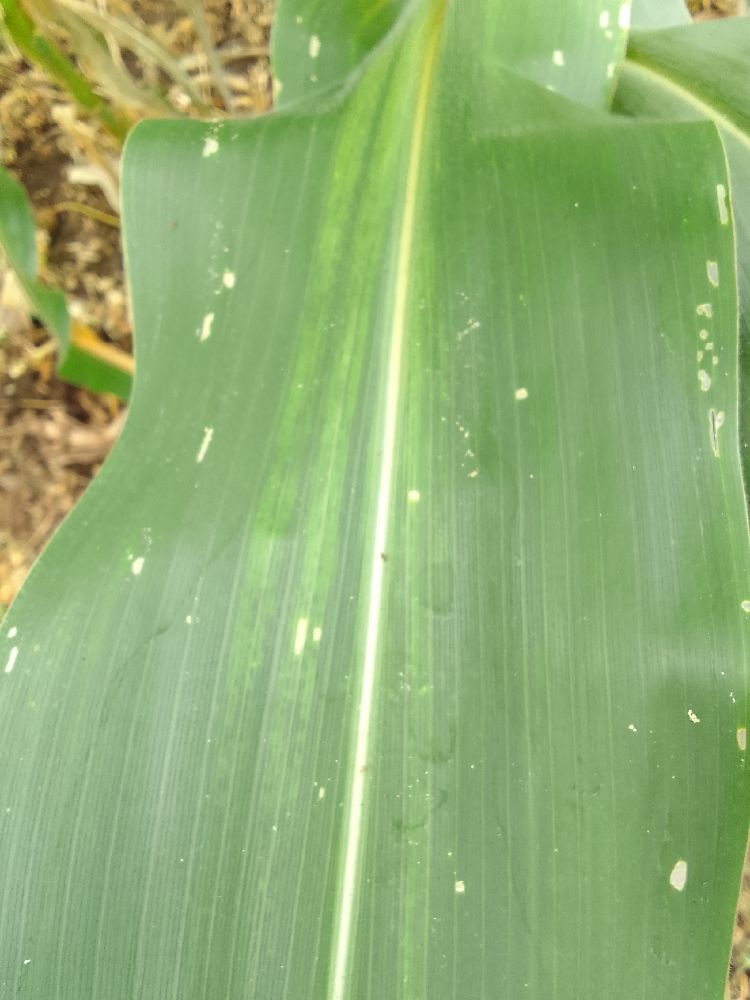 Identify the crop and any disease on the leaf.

maize, healthy
